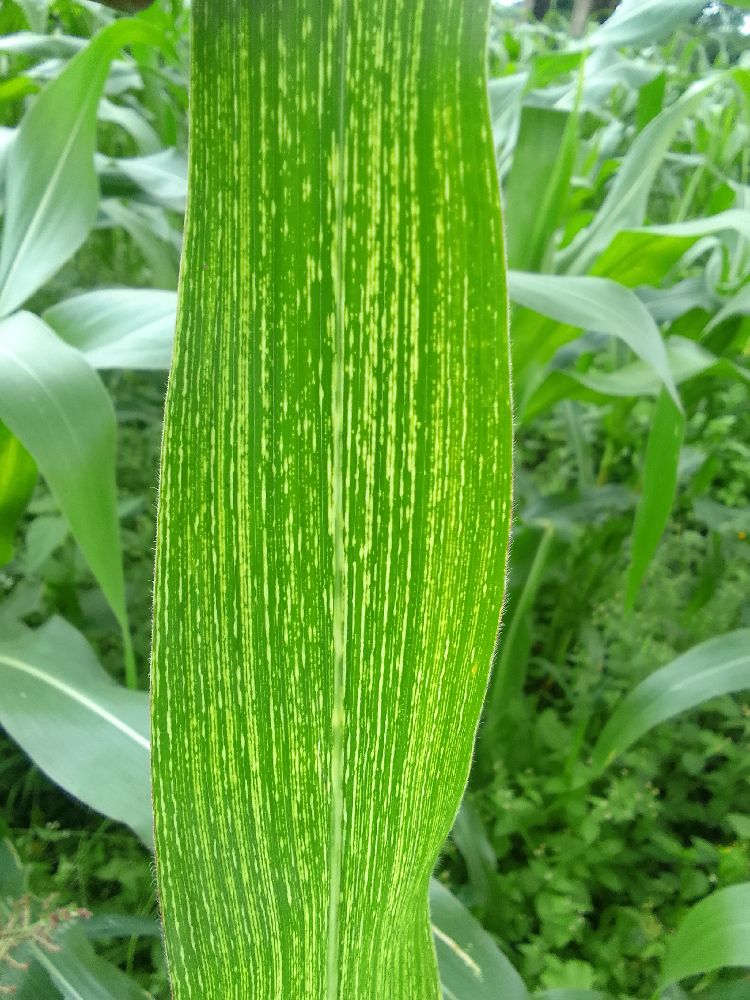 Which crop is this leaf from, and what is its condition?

maize, healthy
